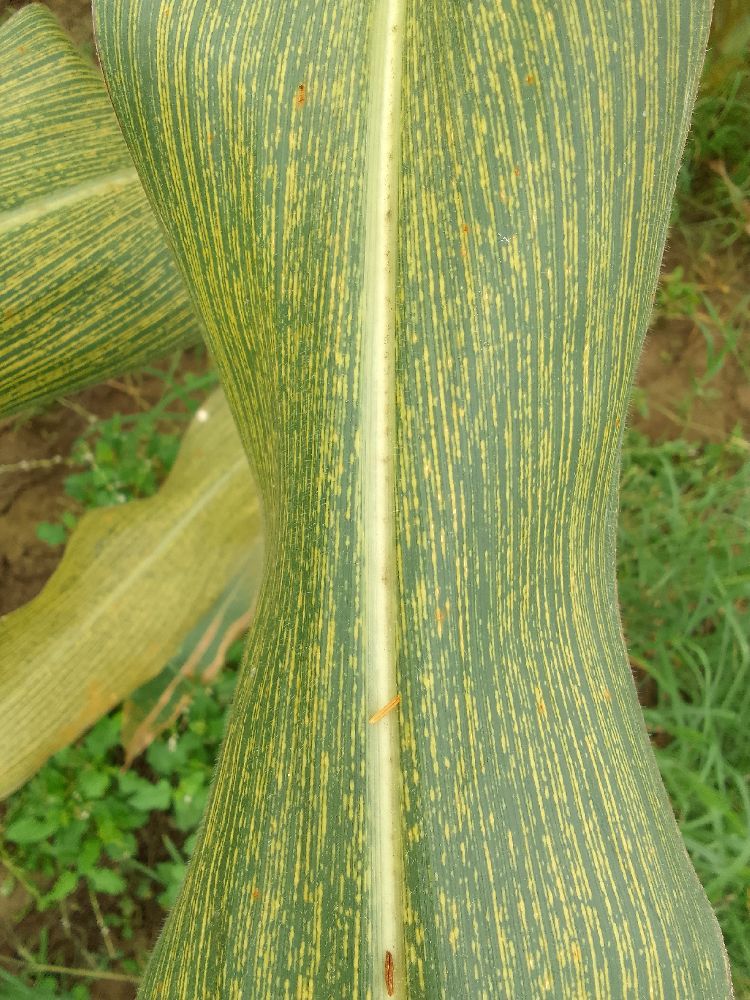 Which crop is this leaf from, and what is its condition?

maize, maize streak virus
